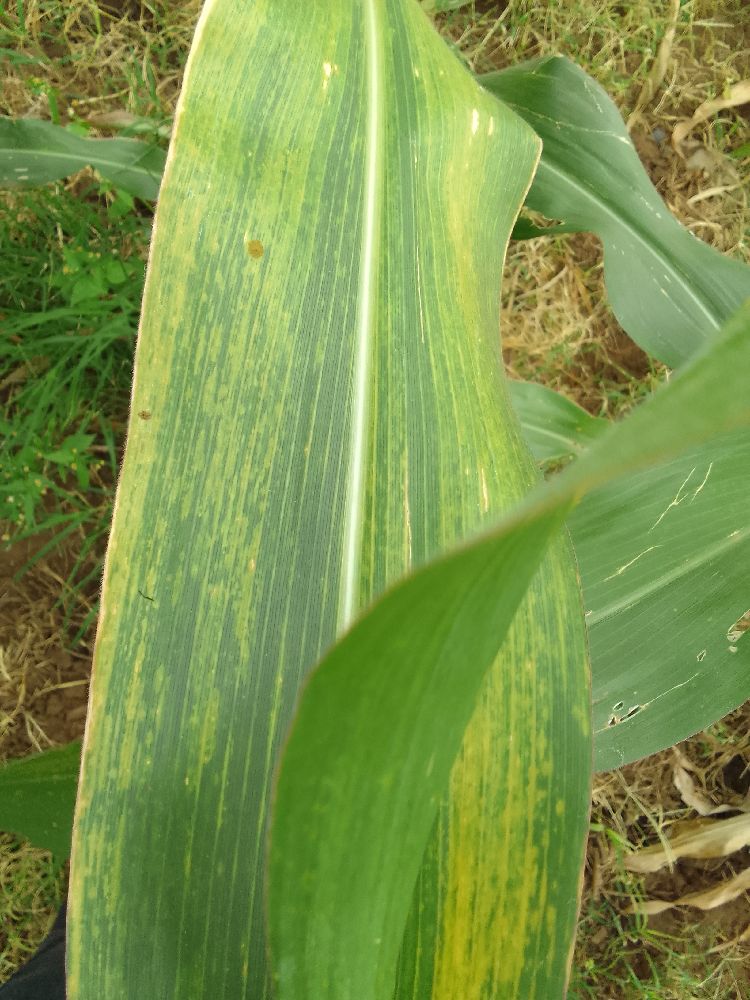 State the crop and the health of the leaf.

maize, maize lethal necrosis
